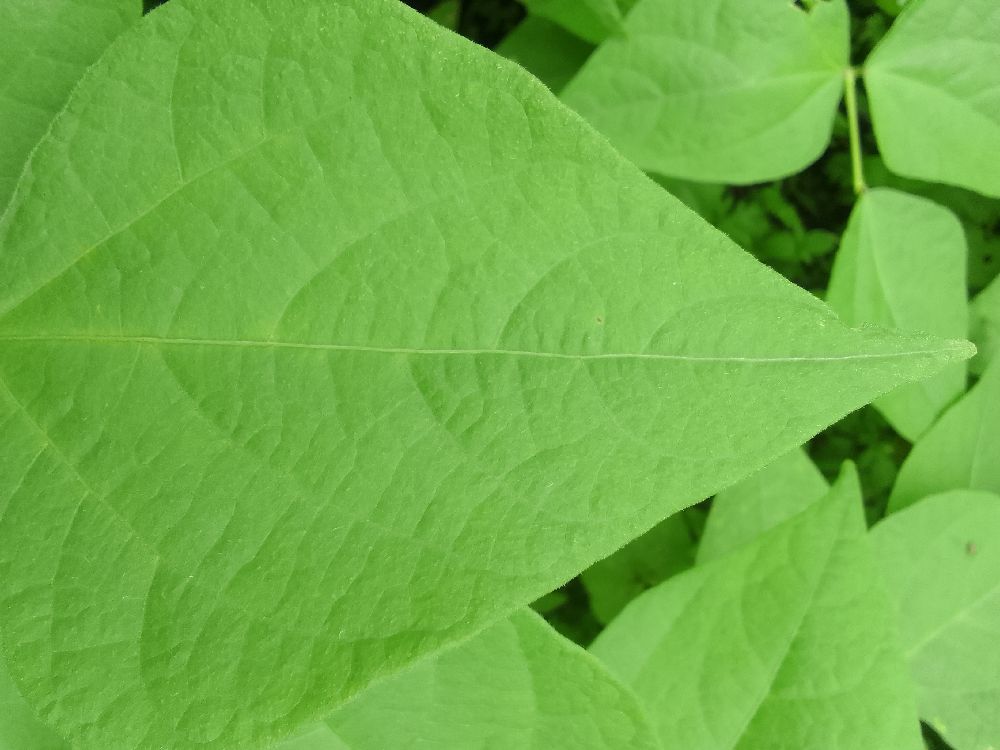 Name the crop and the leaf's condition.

common bean, healthy
